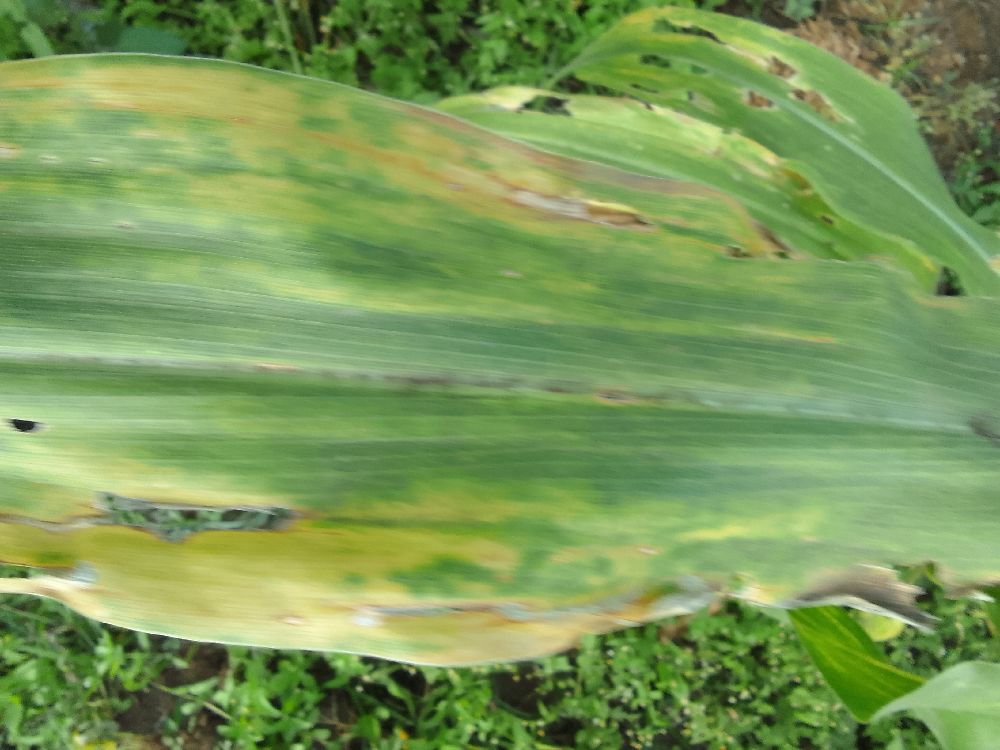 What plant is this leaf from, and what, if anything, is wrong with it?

maize, maize lethal necrosis
